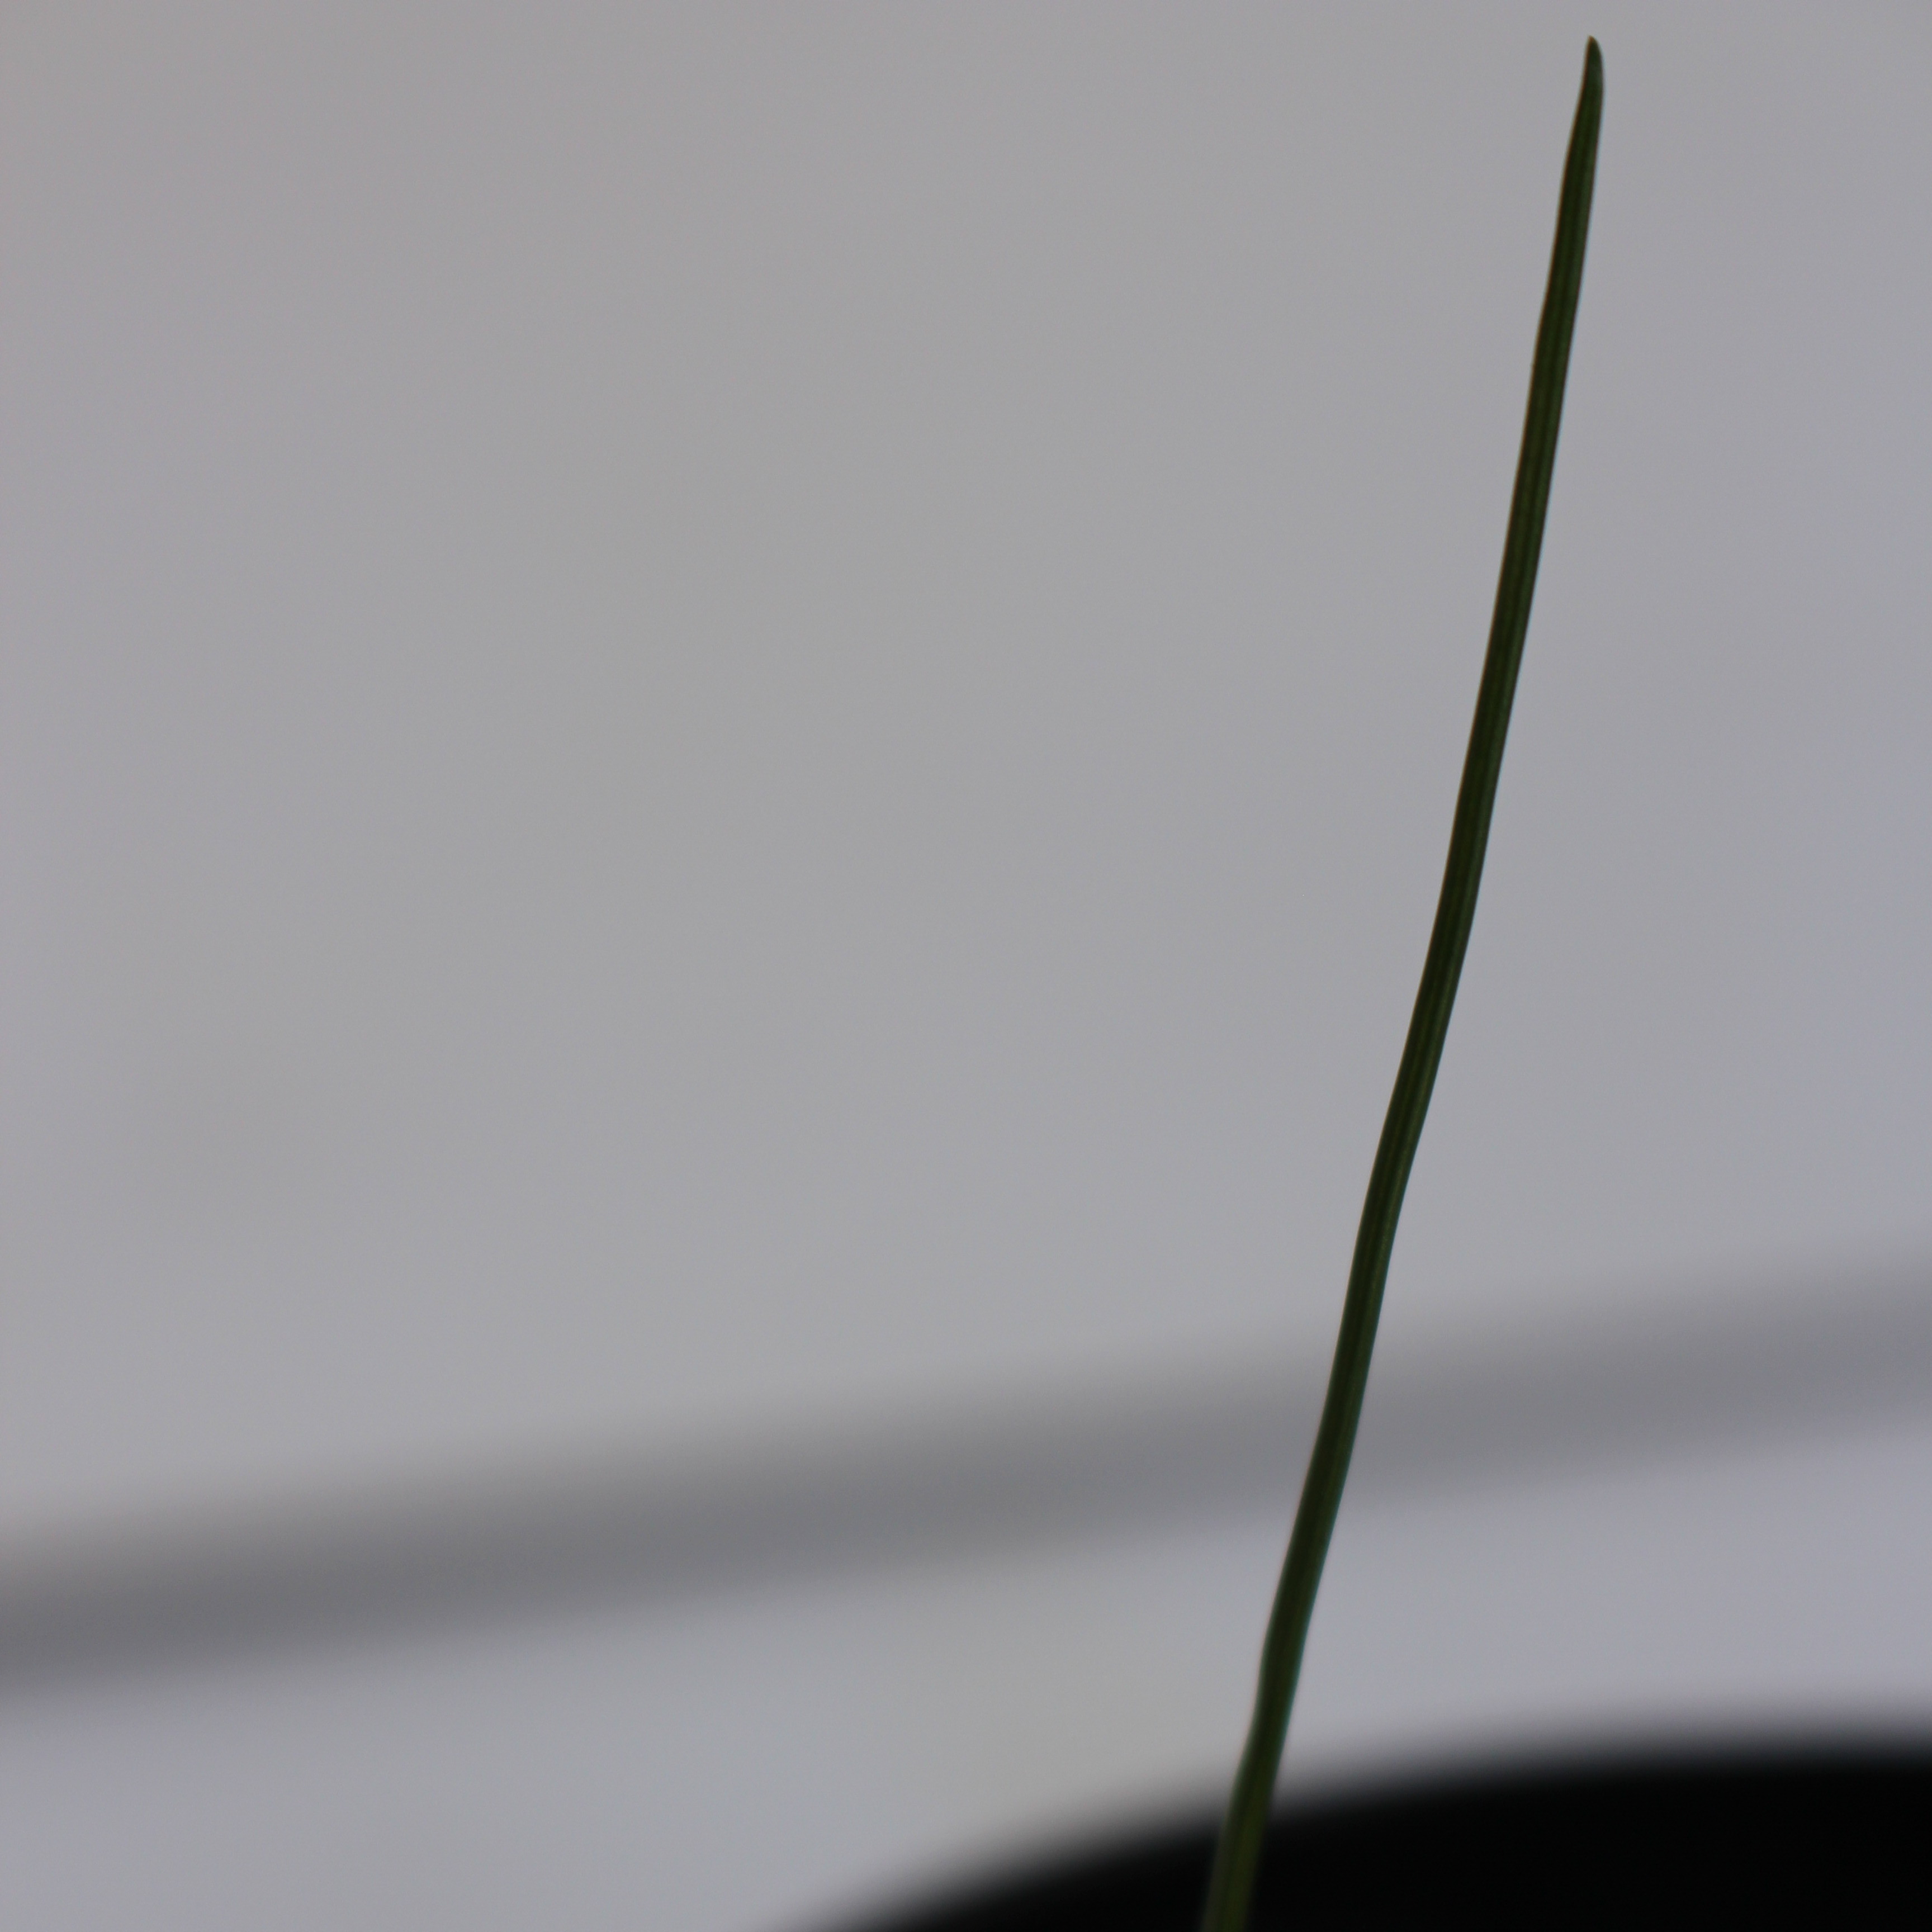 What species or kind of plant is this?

Lolium multiflorum
